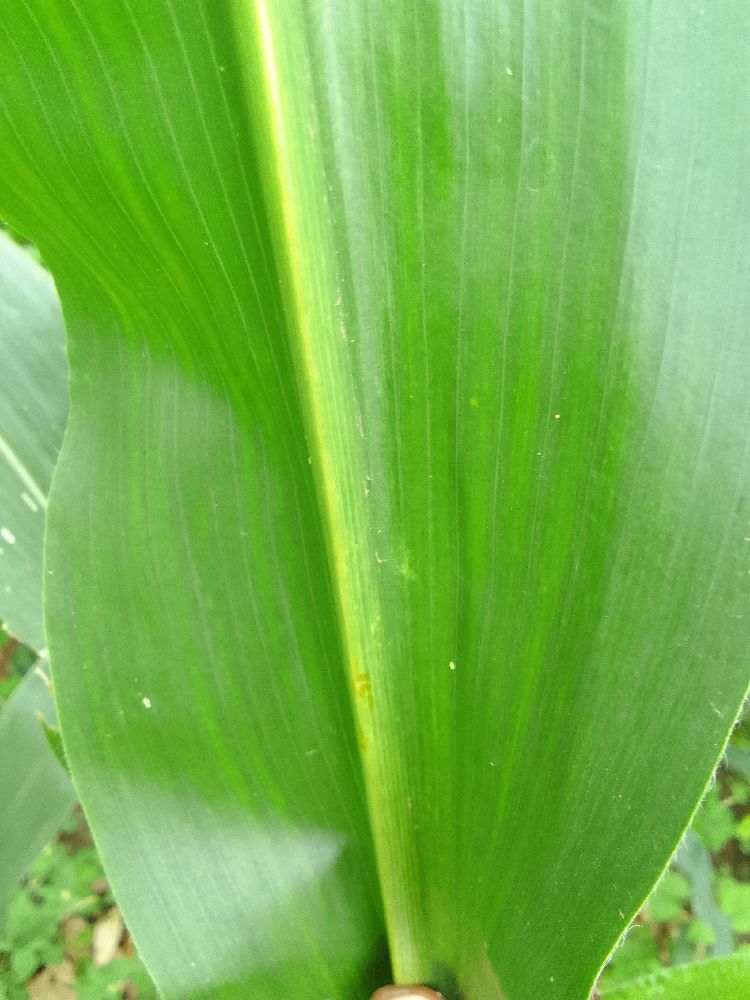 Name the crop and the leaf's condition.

maize, healthy
